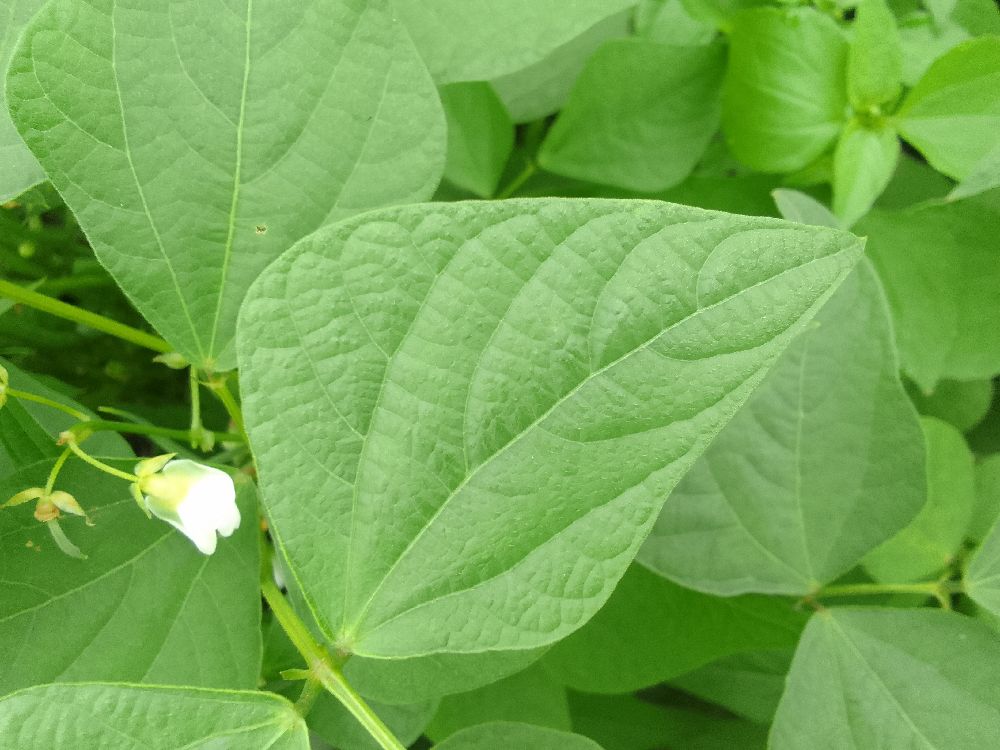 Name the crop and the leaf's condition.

common bean, healthy
